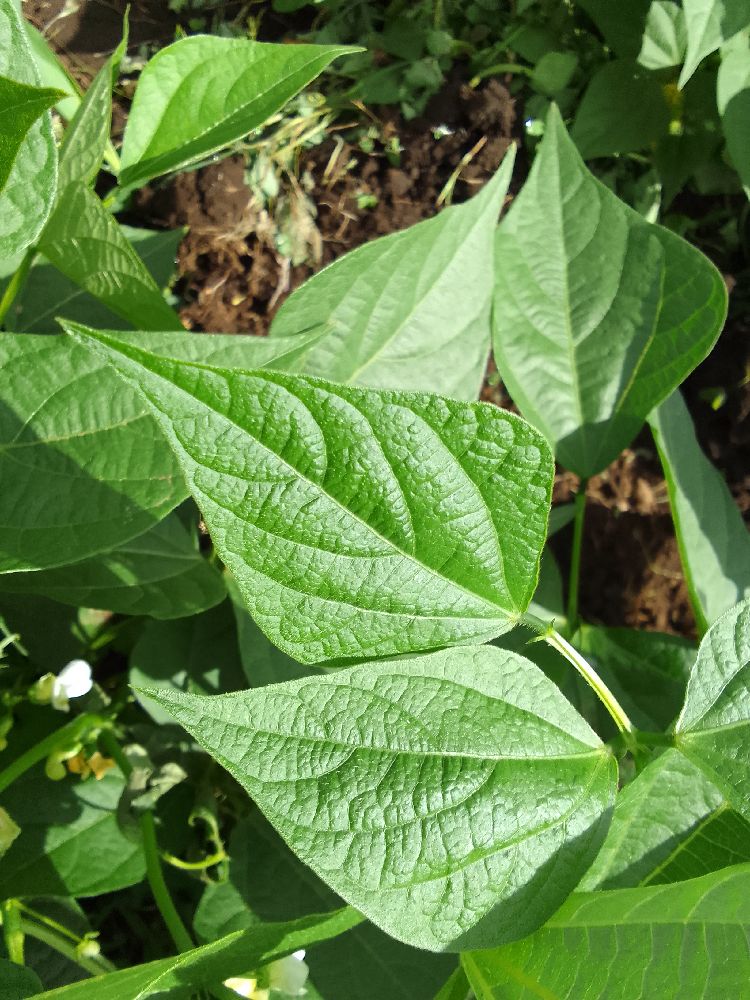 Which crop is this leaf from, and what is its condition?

common bean, healthy
